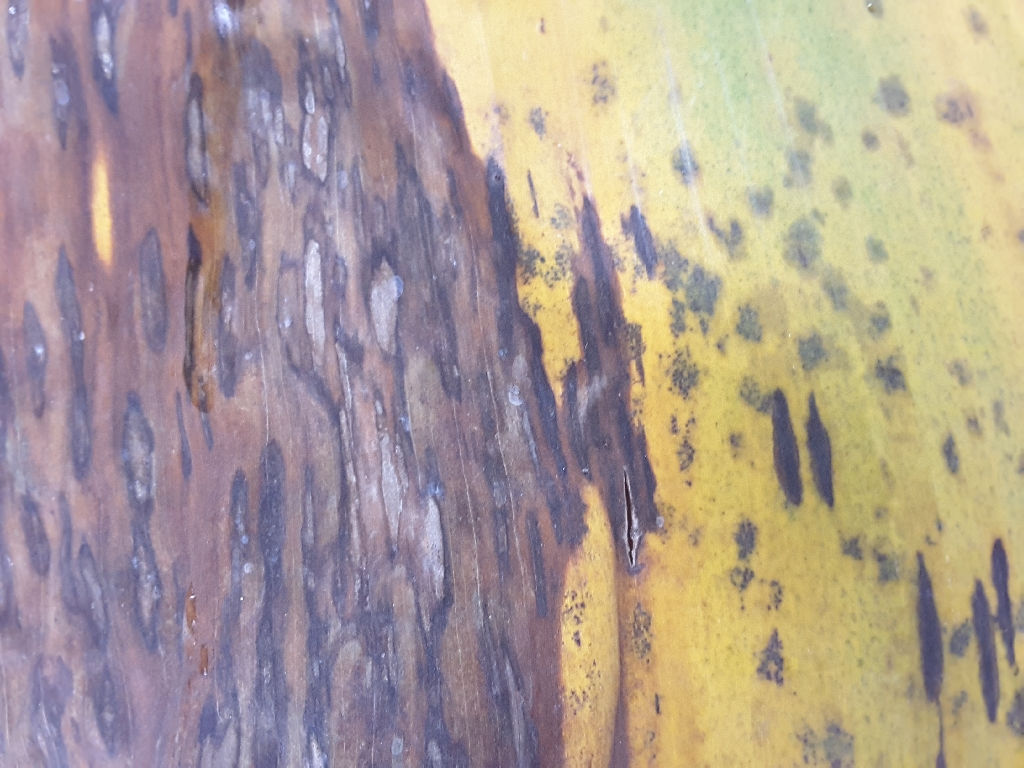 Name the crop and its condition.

banana, black sigatoka
